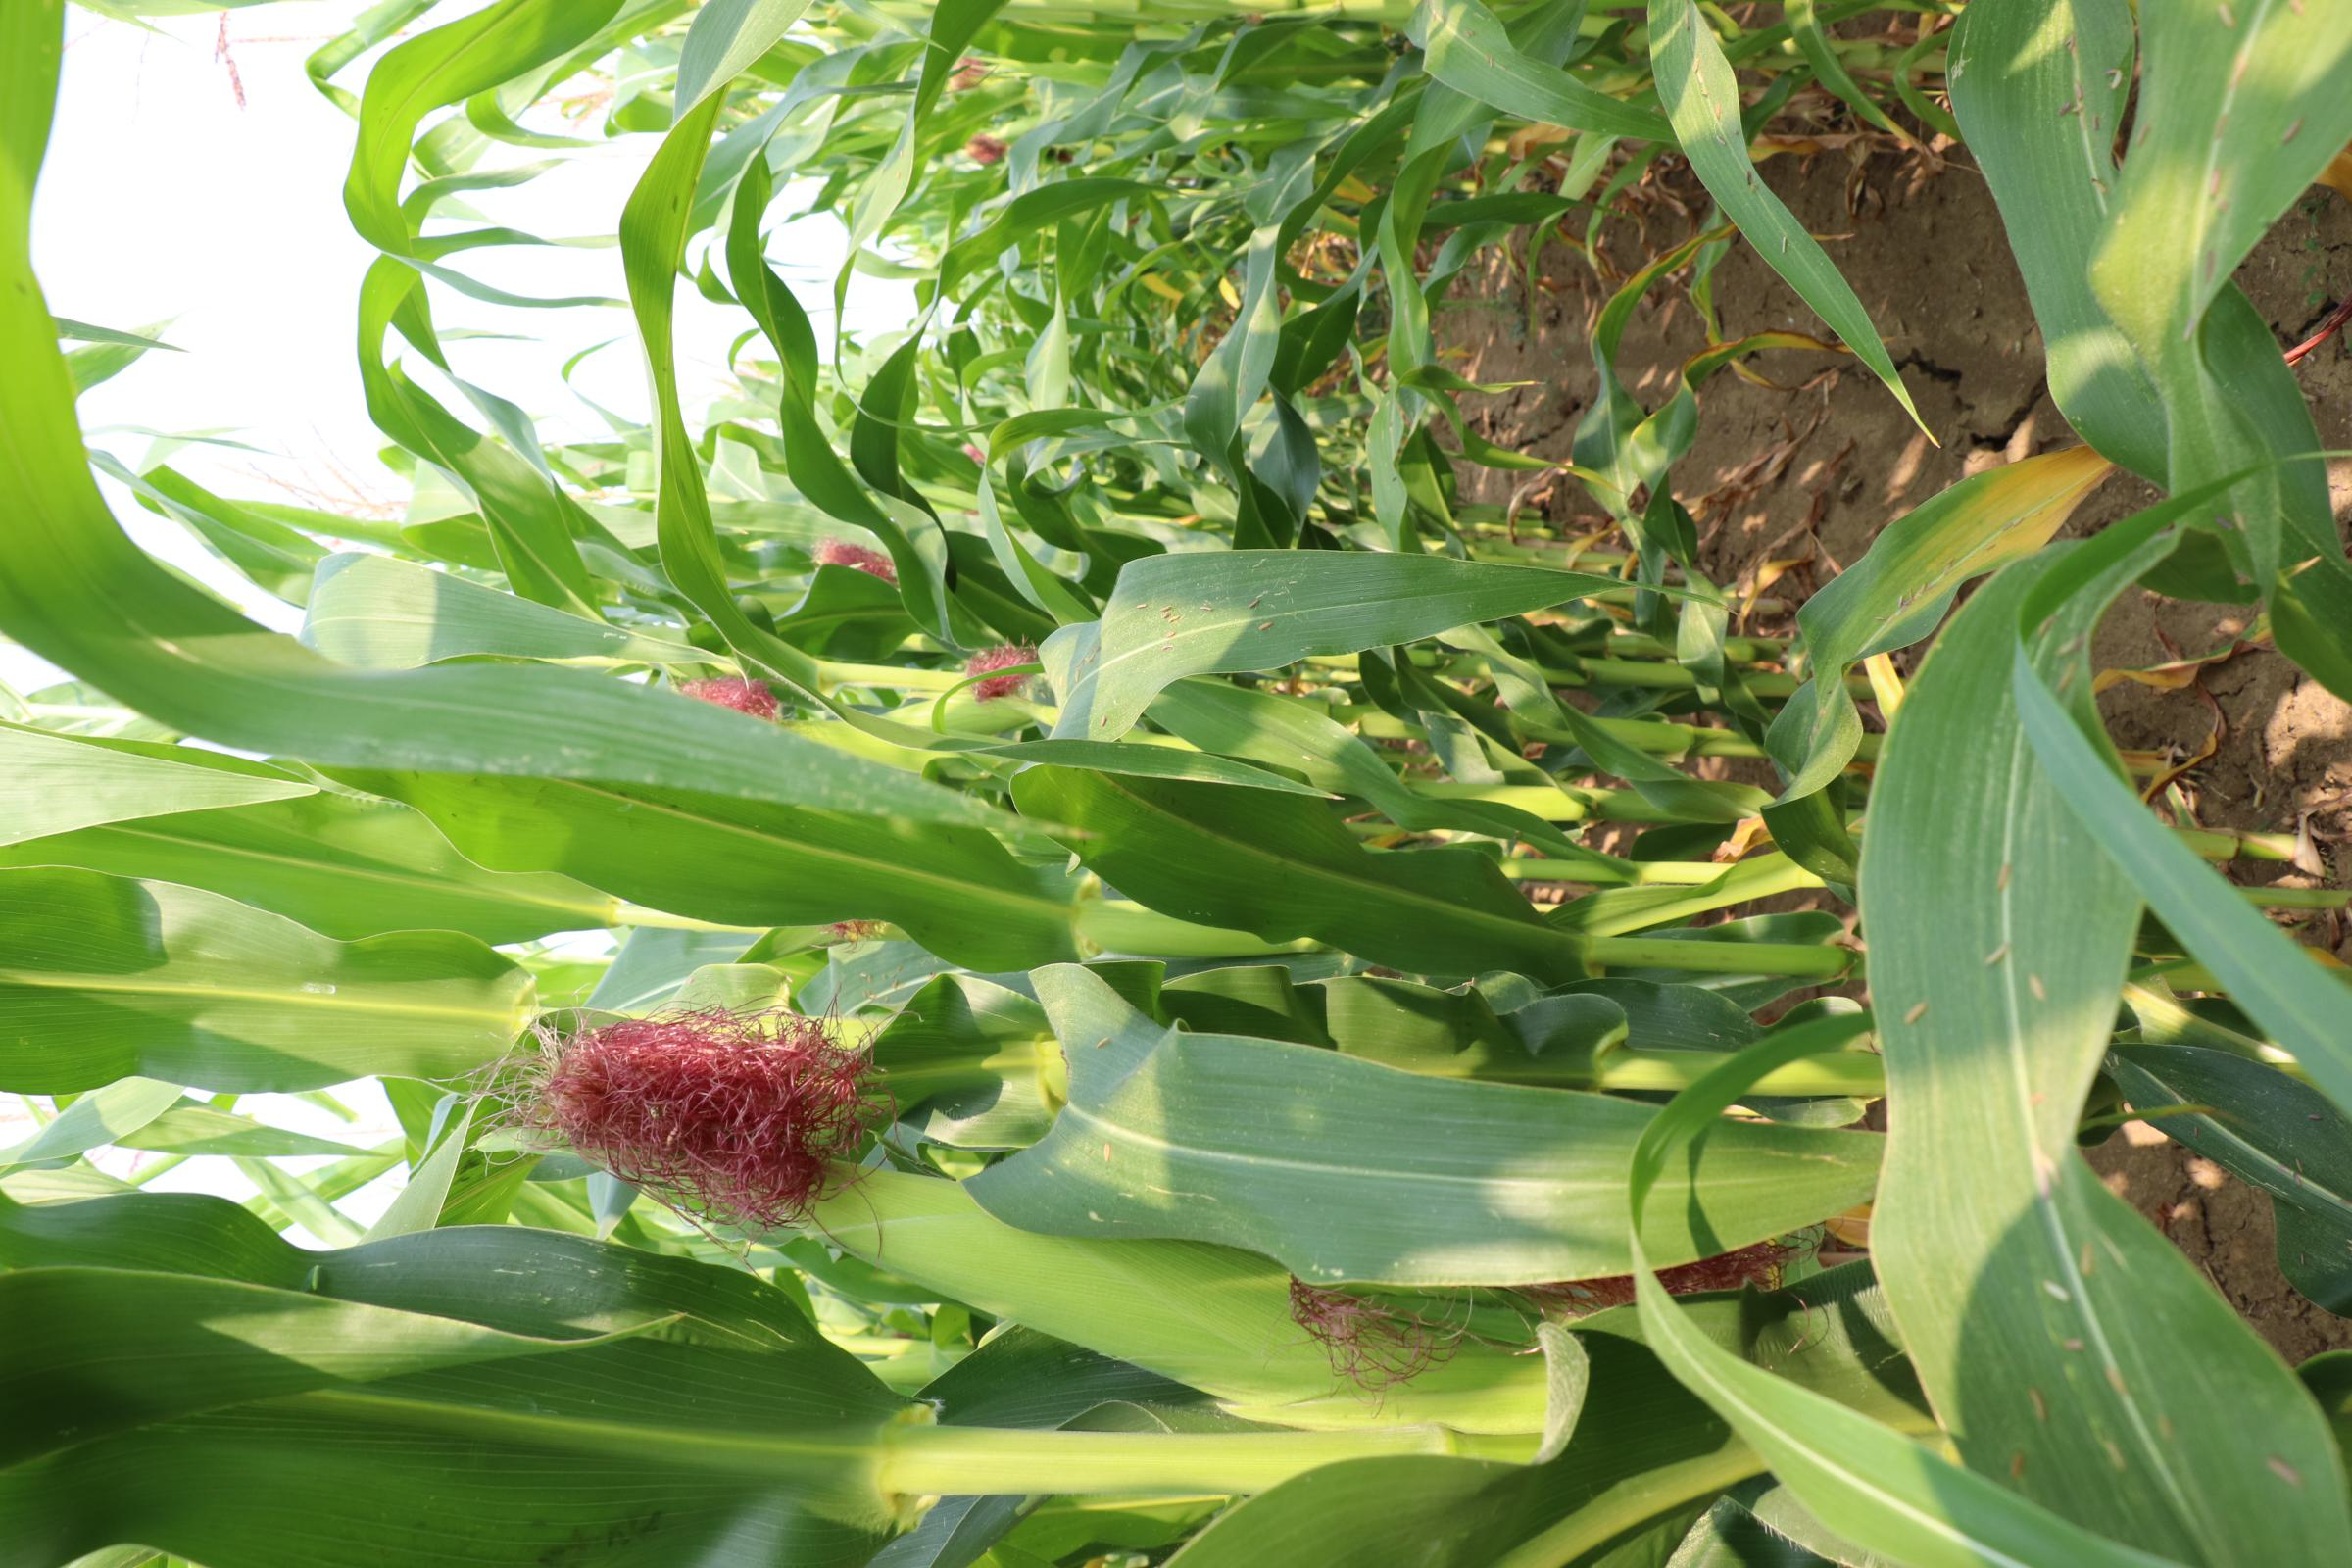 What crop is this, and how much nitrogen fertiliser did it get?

maize, no added nitrogen
